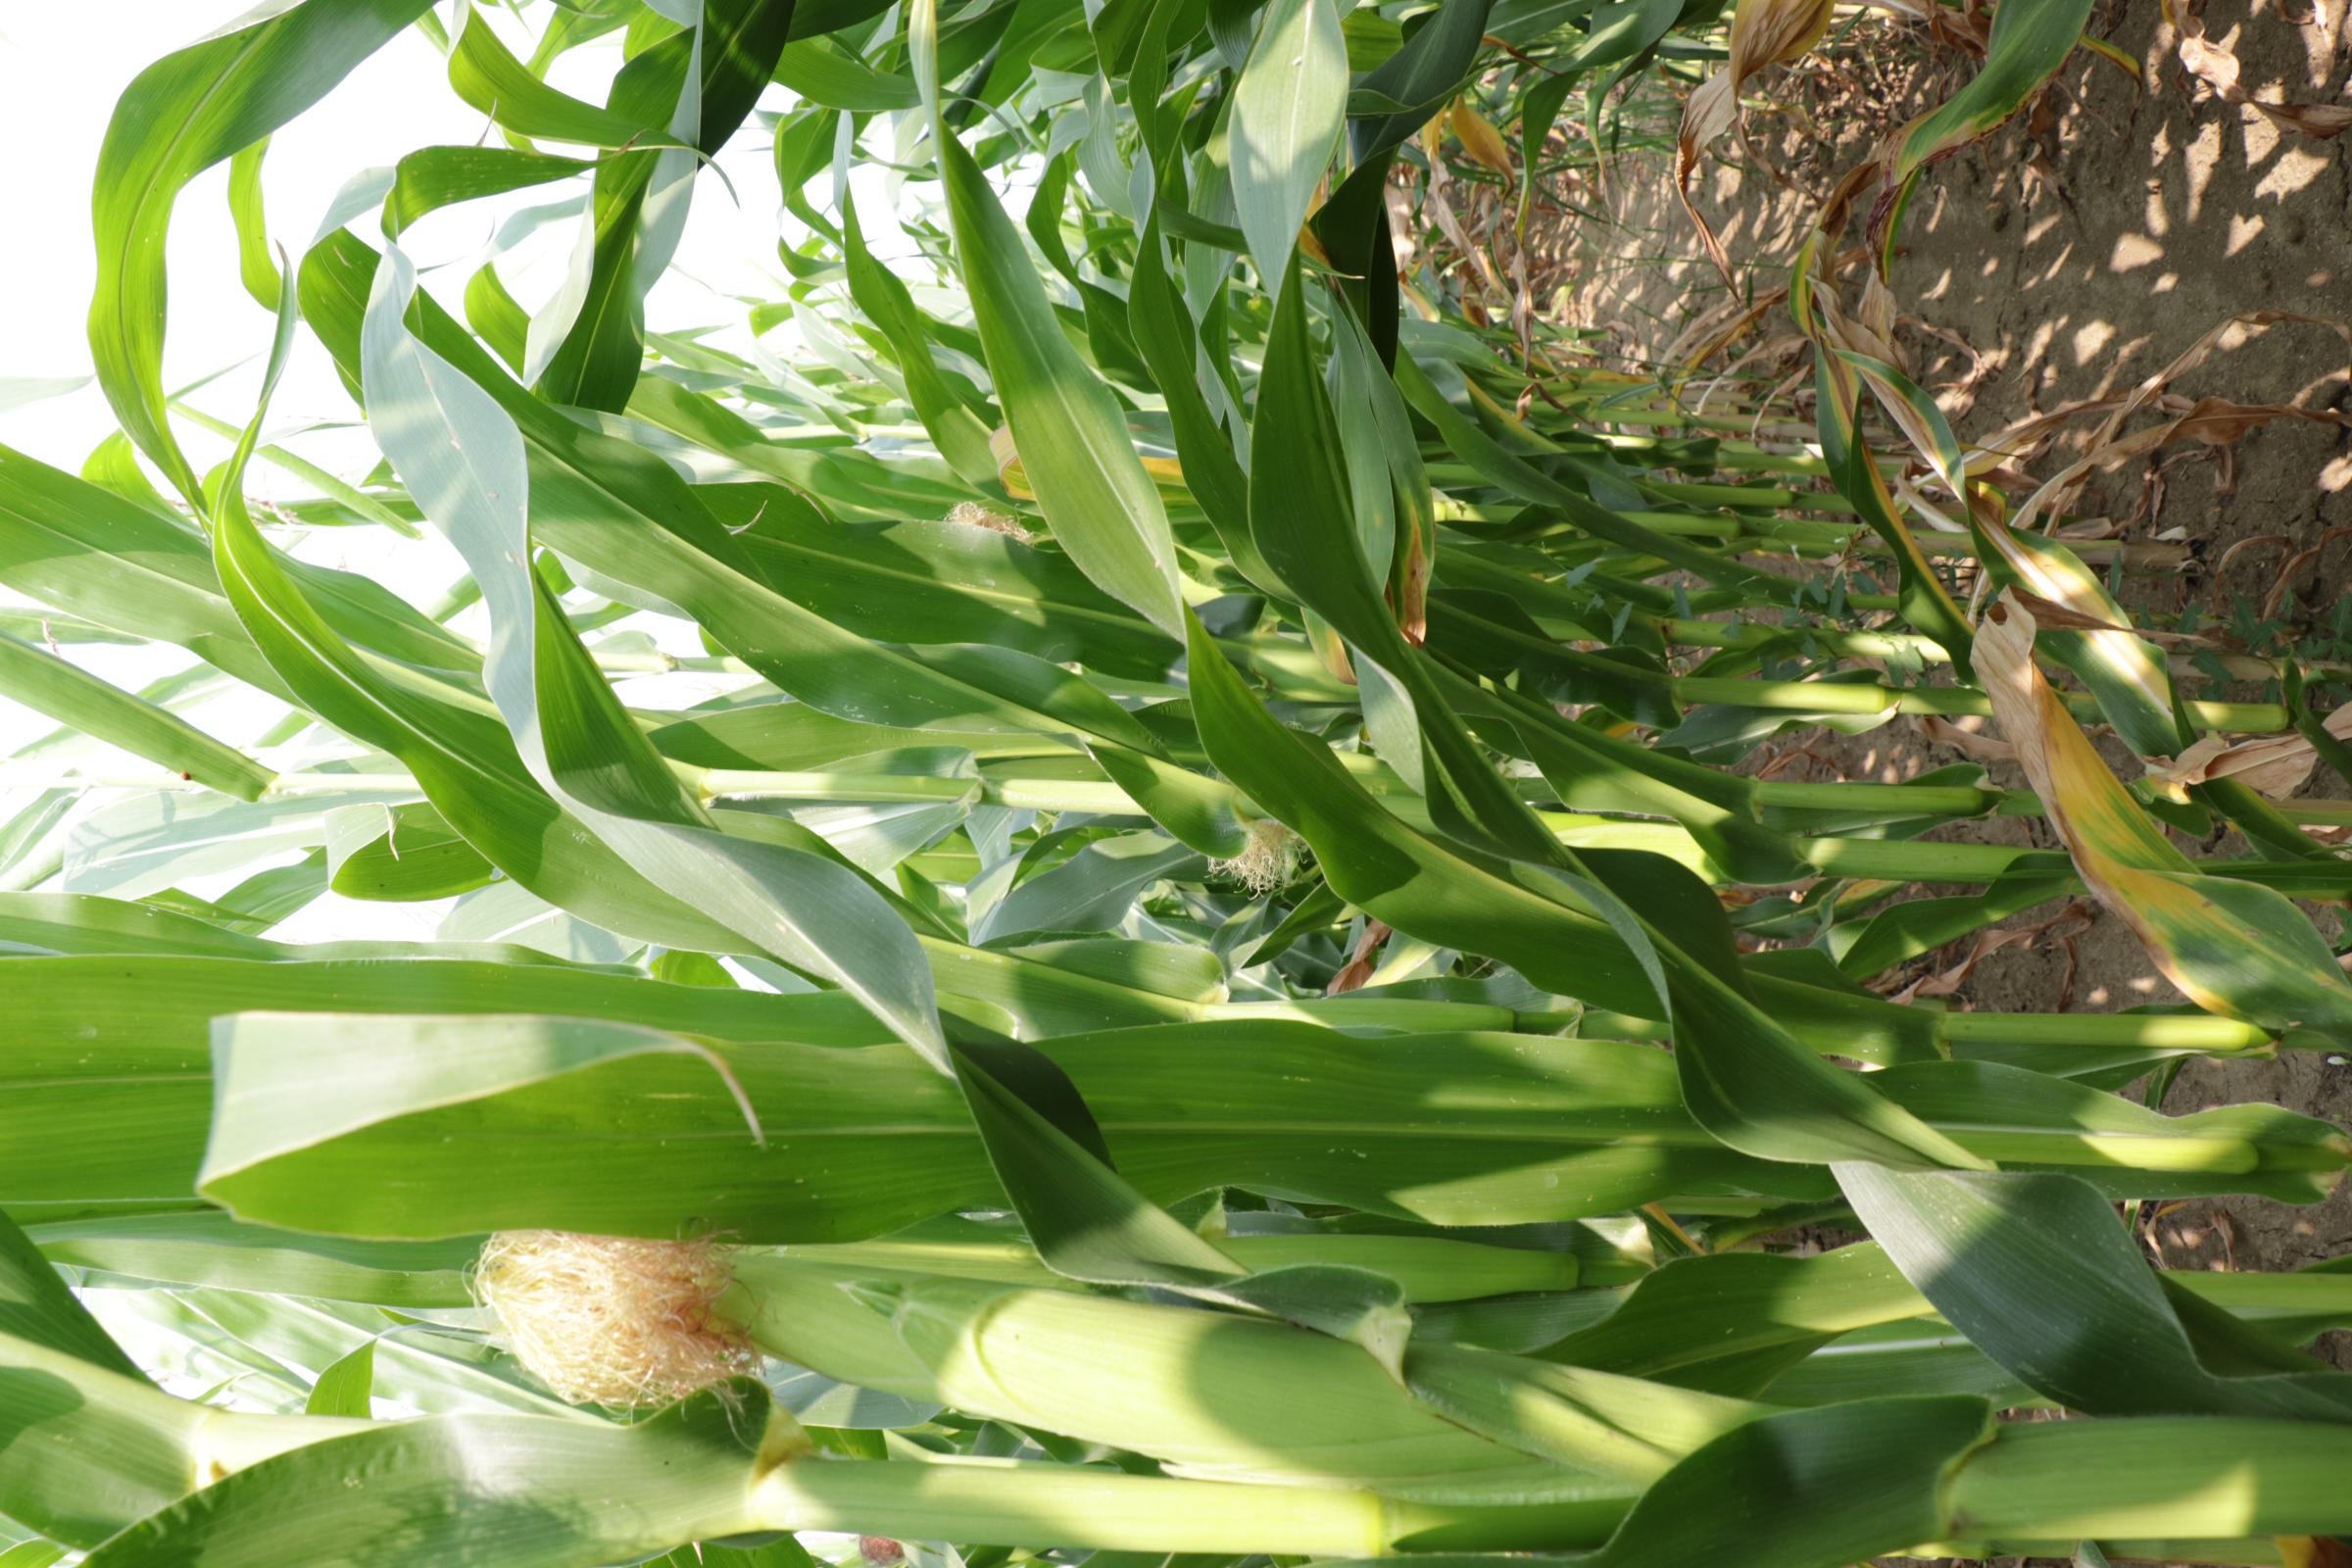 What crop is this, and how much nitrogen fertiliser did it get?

maize, reduced nitrogen fertilisation
